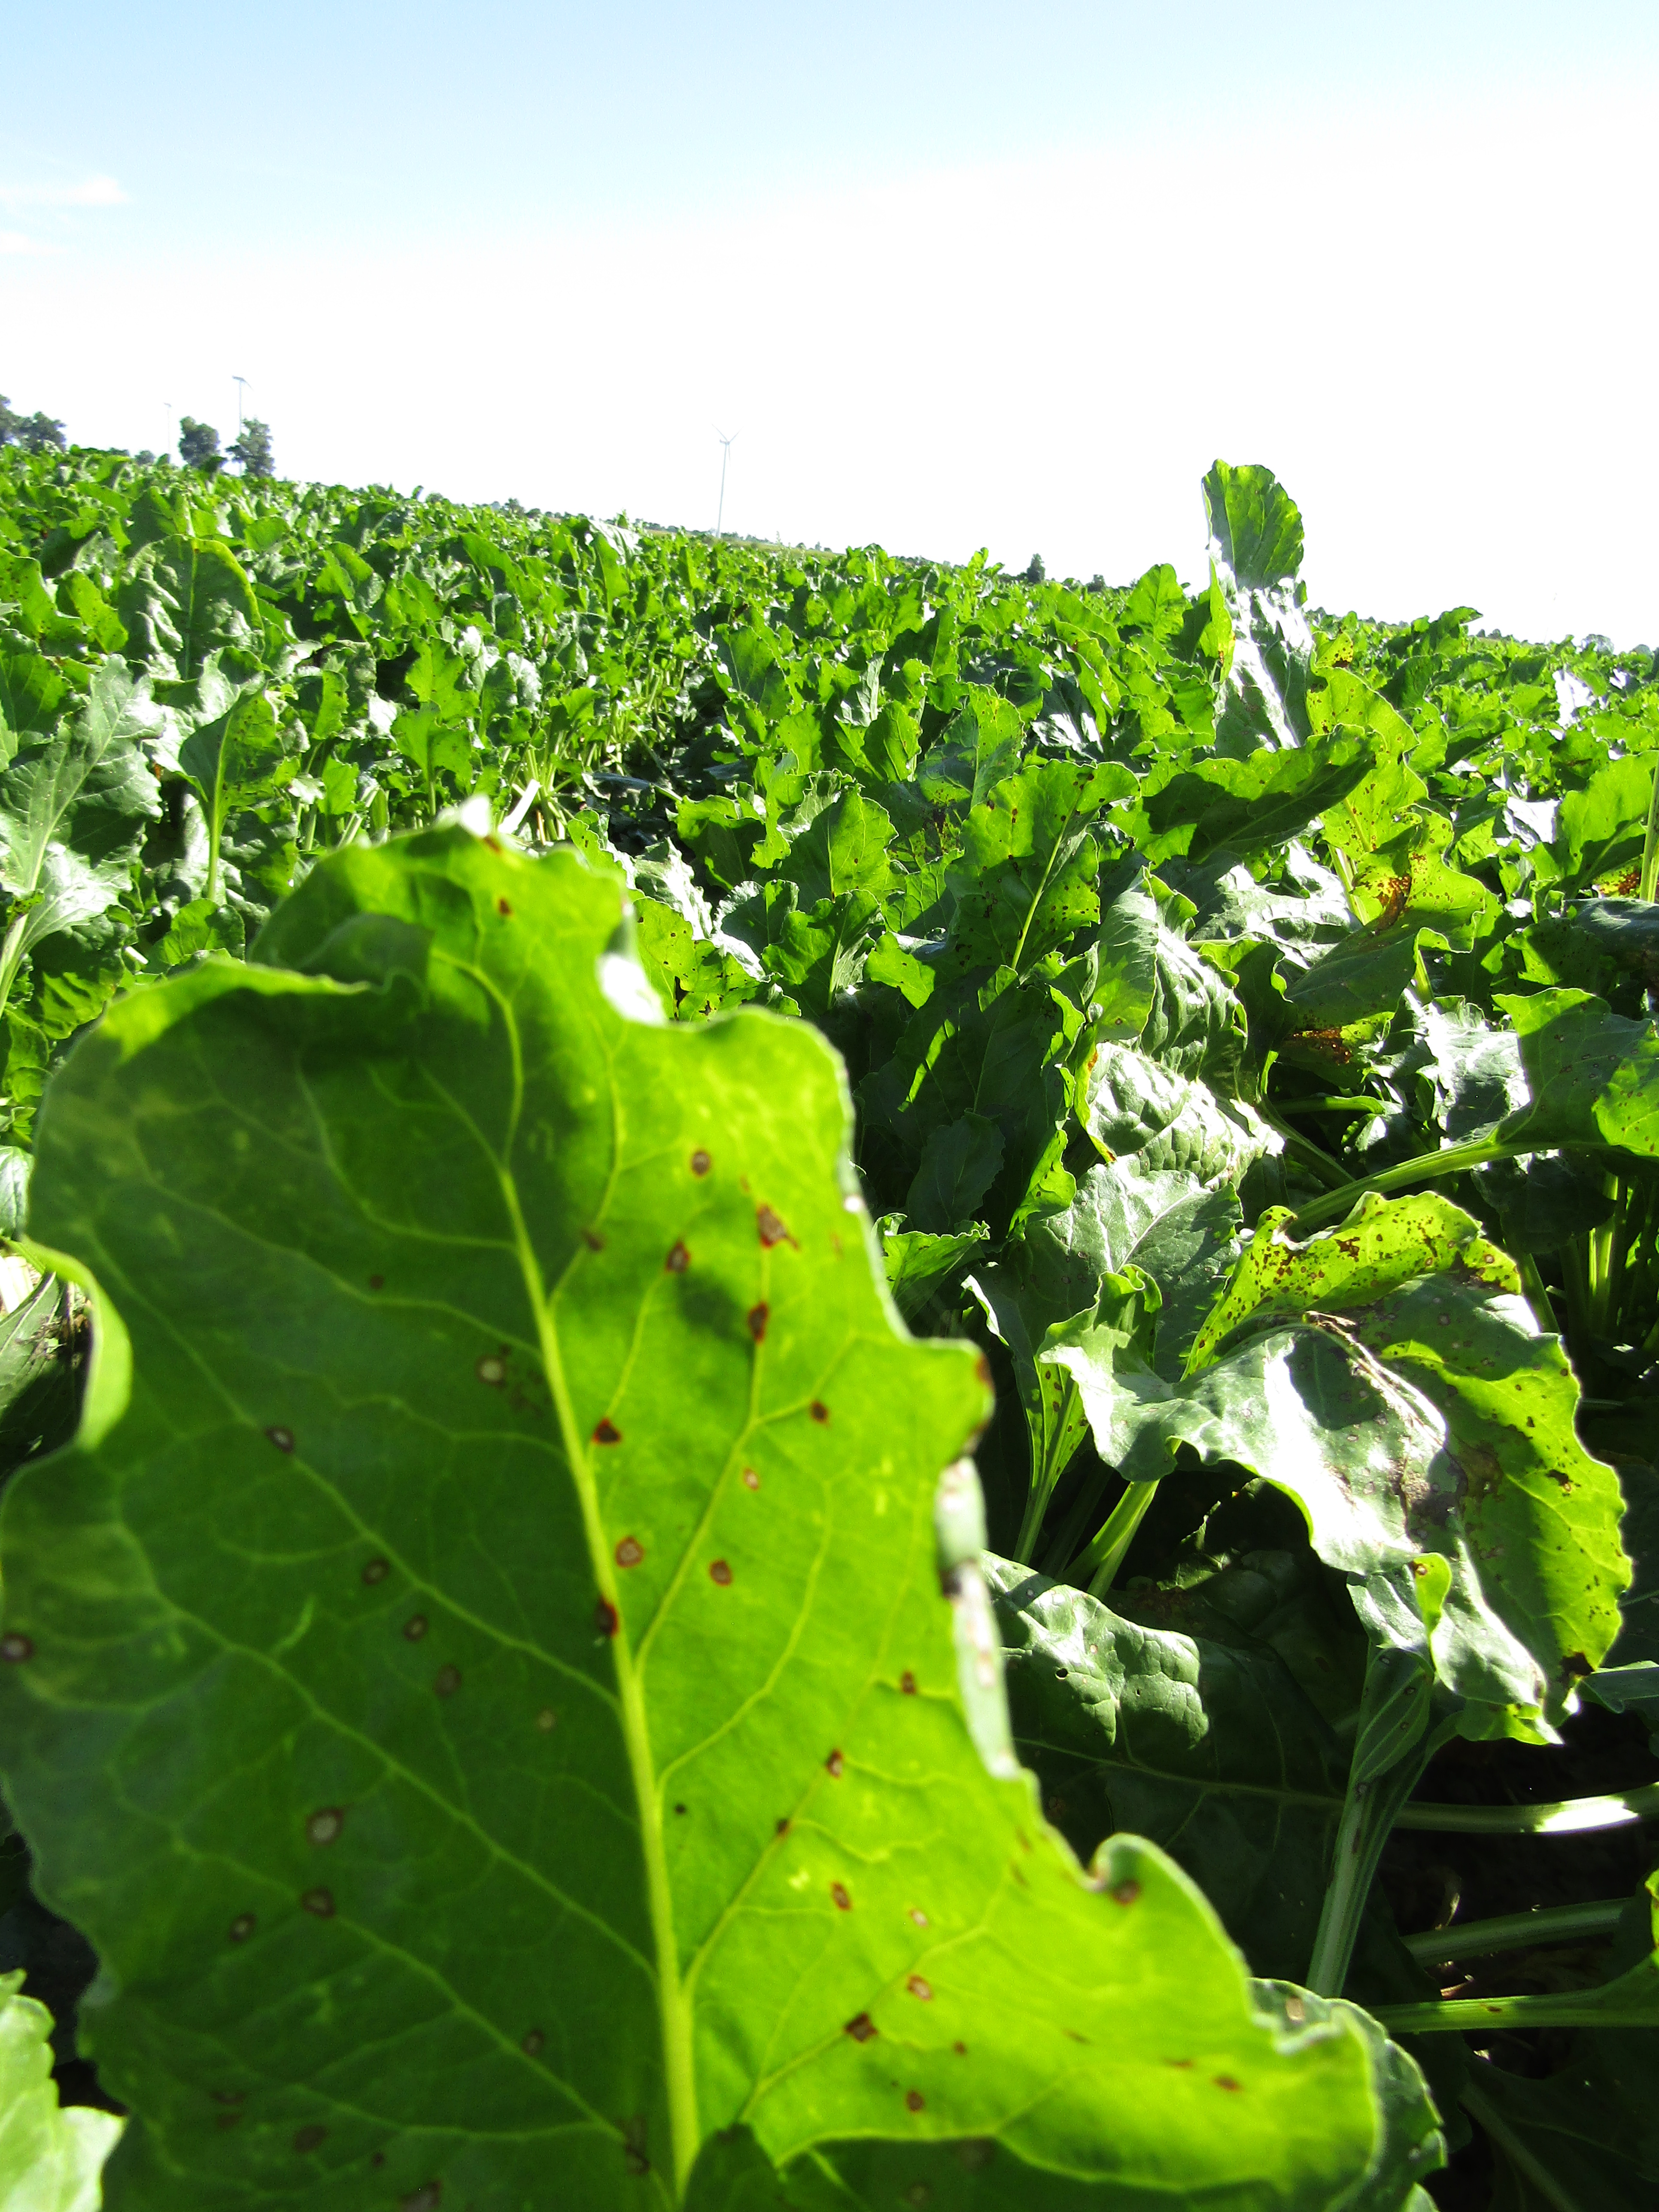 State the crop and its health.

beet, cercospora
